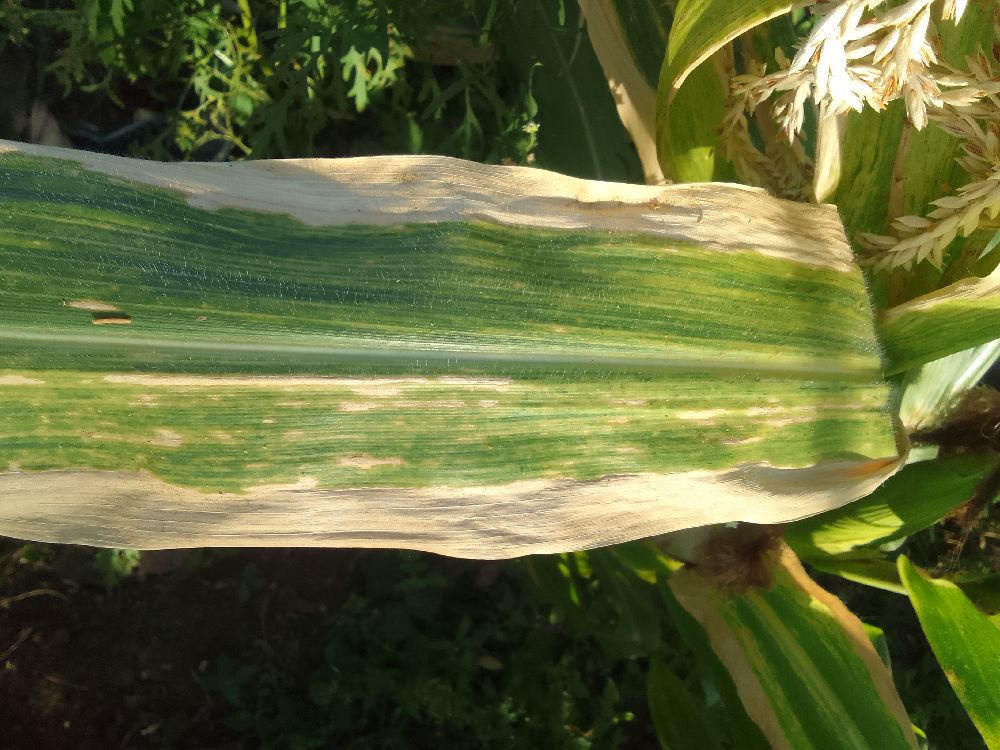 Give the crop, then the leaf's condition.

maize, maize lethal necrosis
